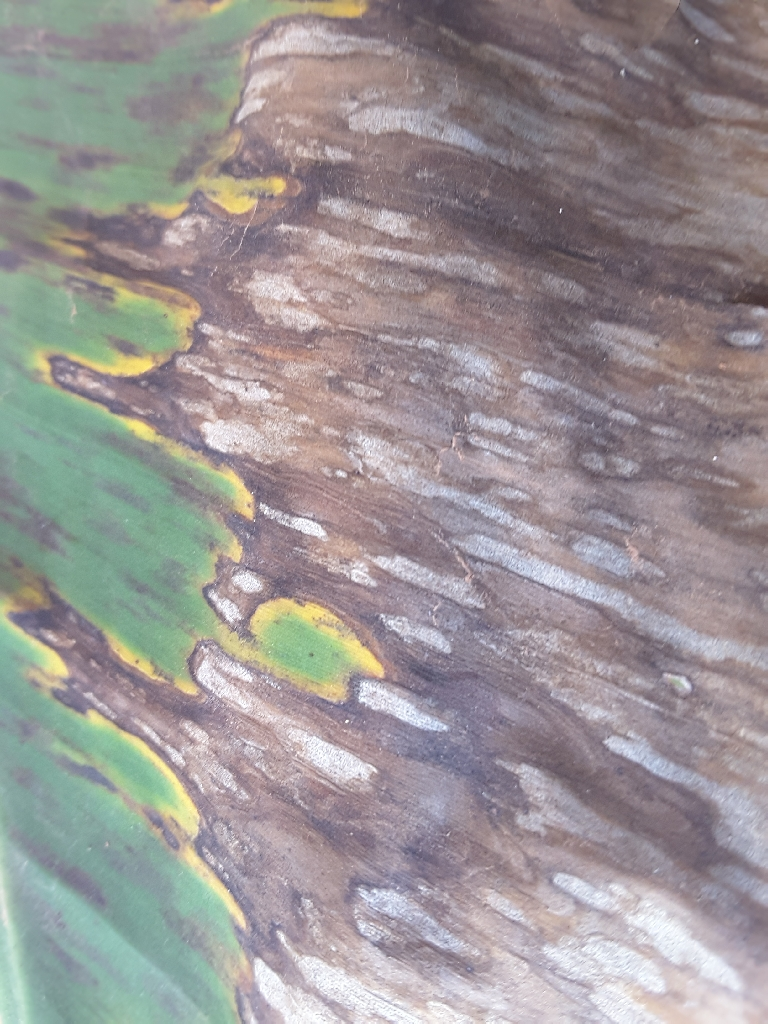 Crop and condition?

banana, black sigatoka
